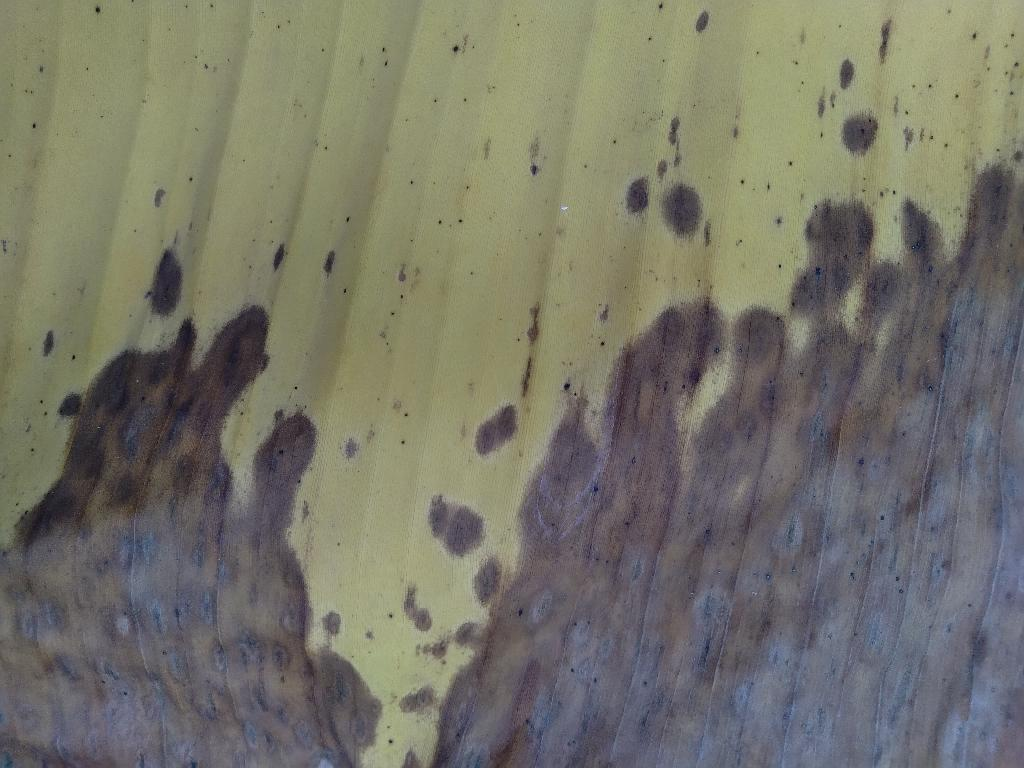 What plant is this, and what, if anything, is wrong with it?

banana, black sigatoka
